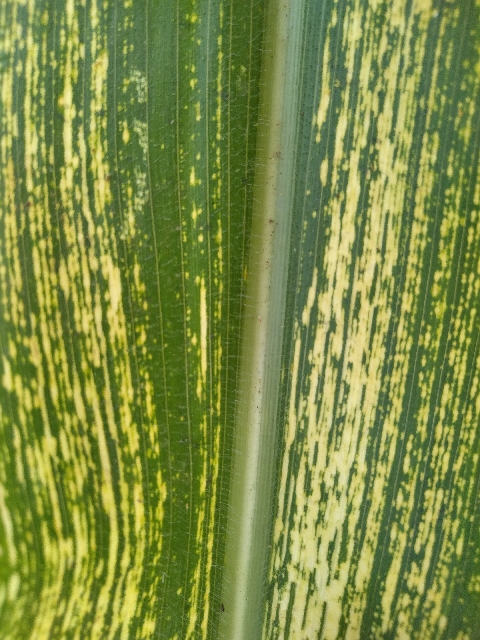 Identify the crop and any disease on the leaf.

maize, maize streak virus
